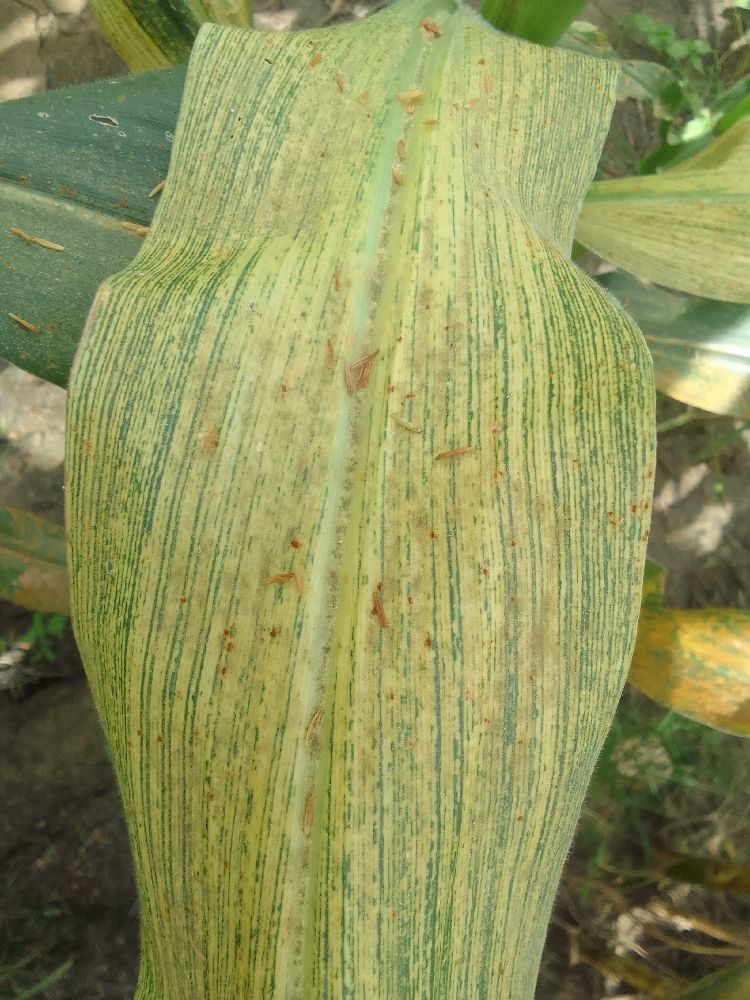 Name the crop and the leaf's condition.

maize, maize streak virus
